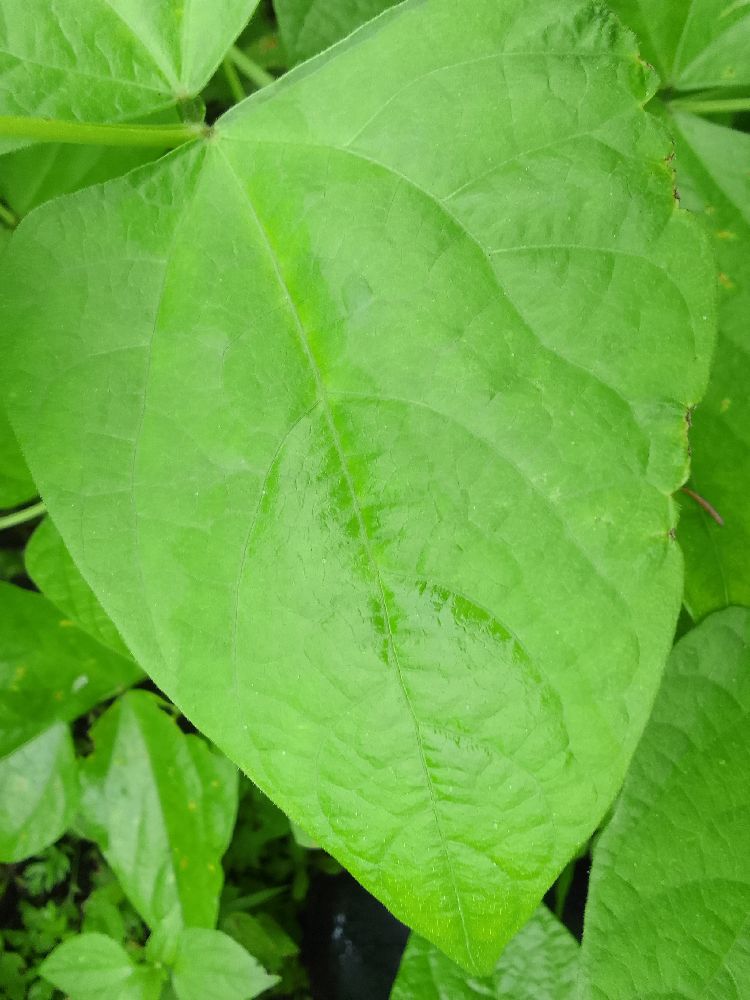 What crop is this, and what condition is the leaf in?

common bean, healthy
